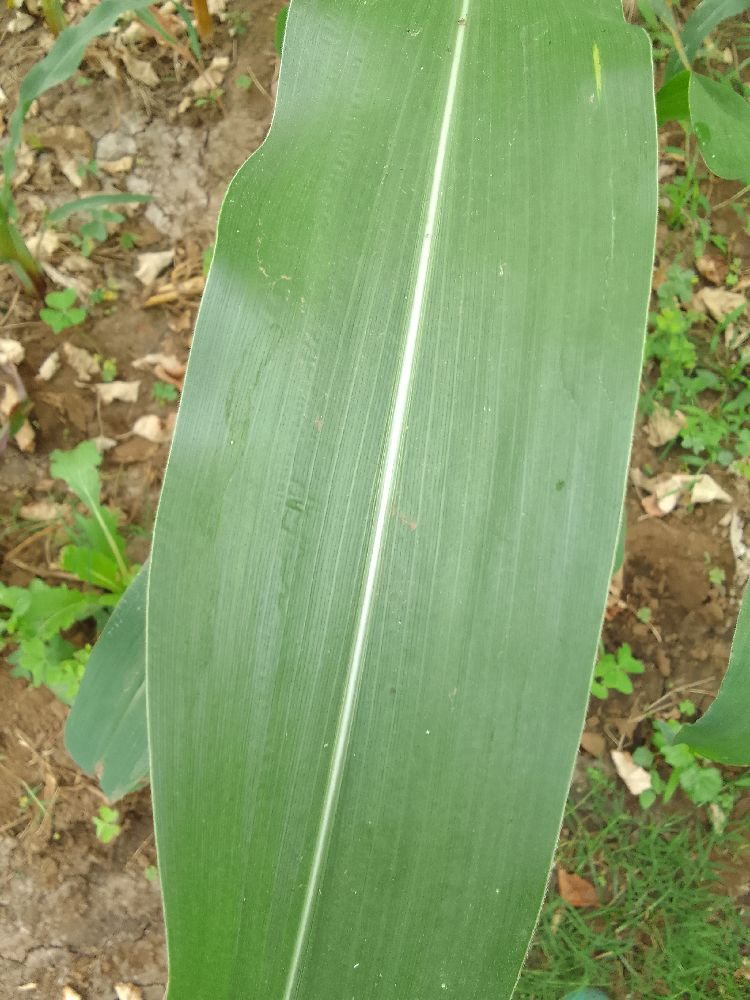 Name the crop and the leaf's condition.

maize, healthy
